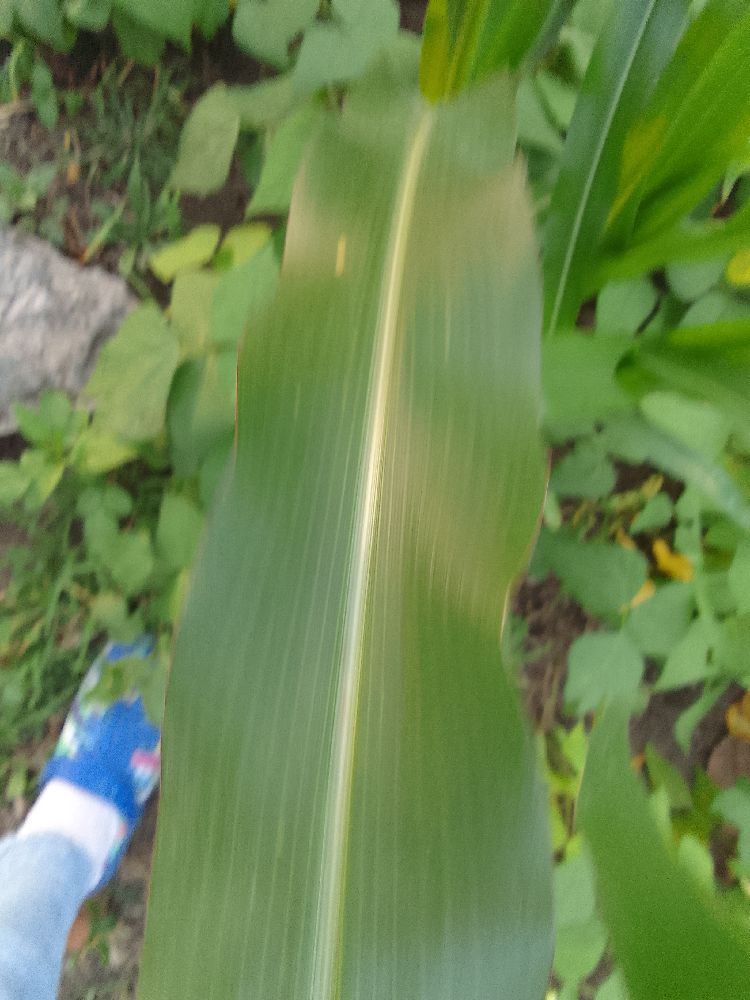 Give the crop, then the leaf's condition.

maize, healthy
